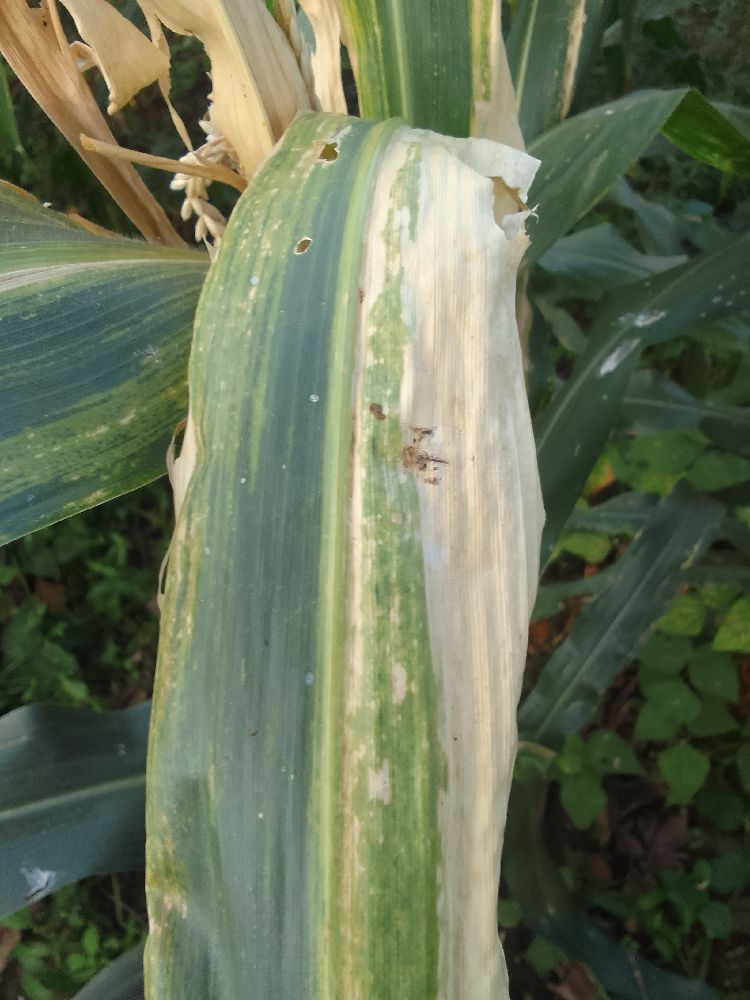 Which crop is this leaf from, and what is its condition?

maize, maize lethal necrosis
